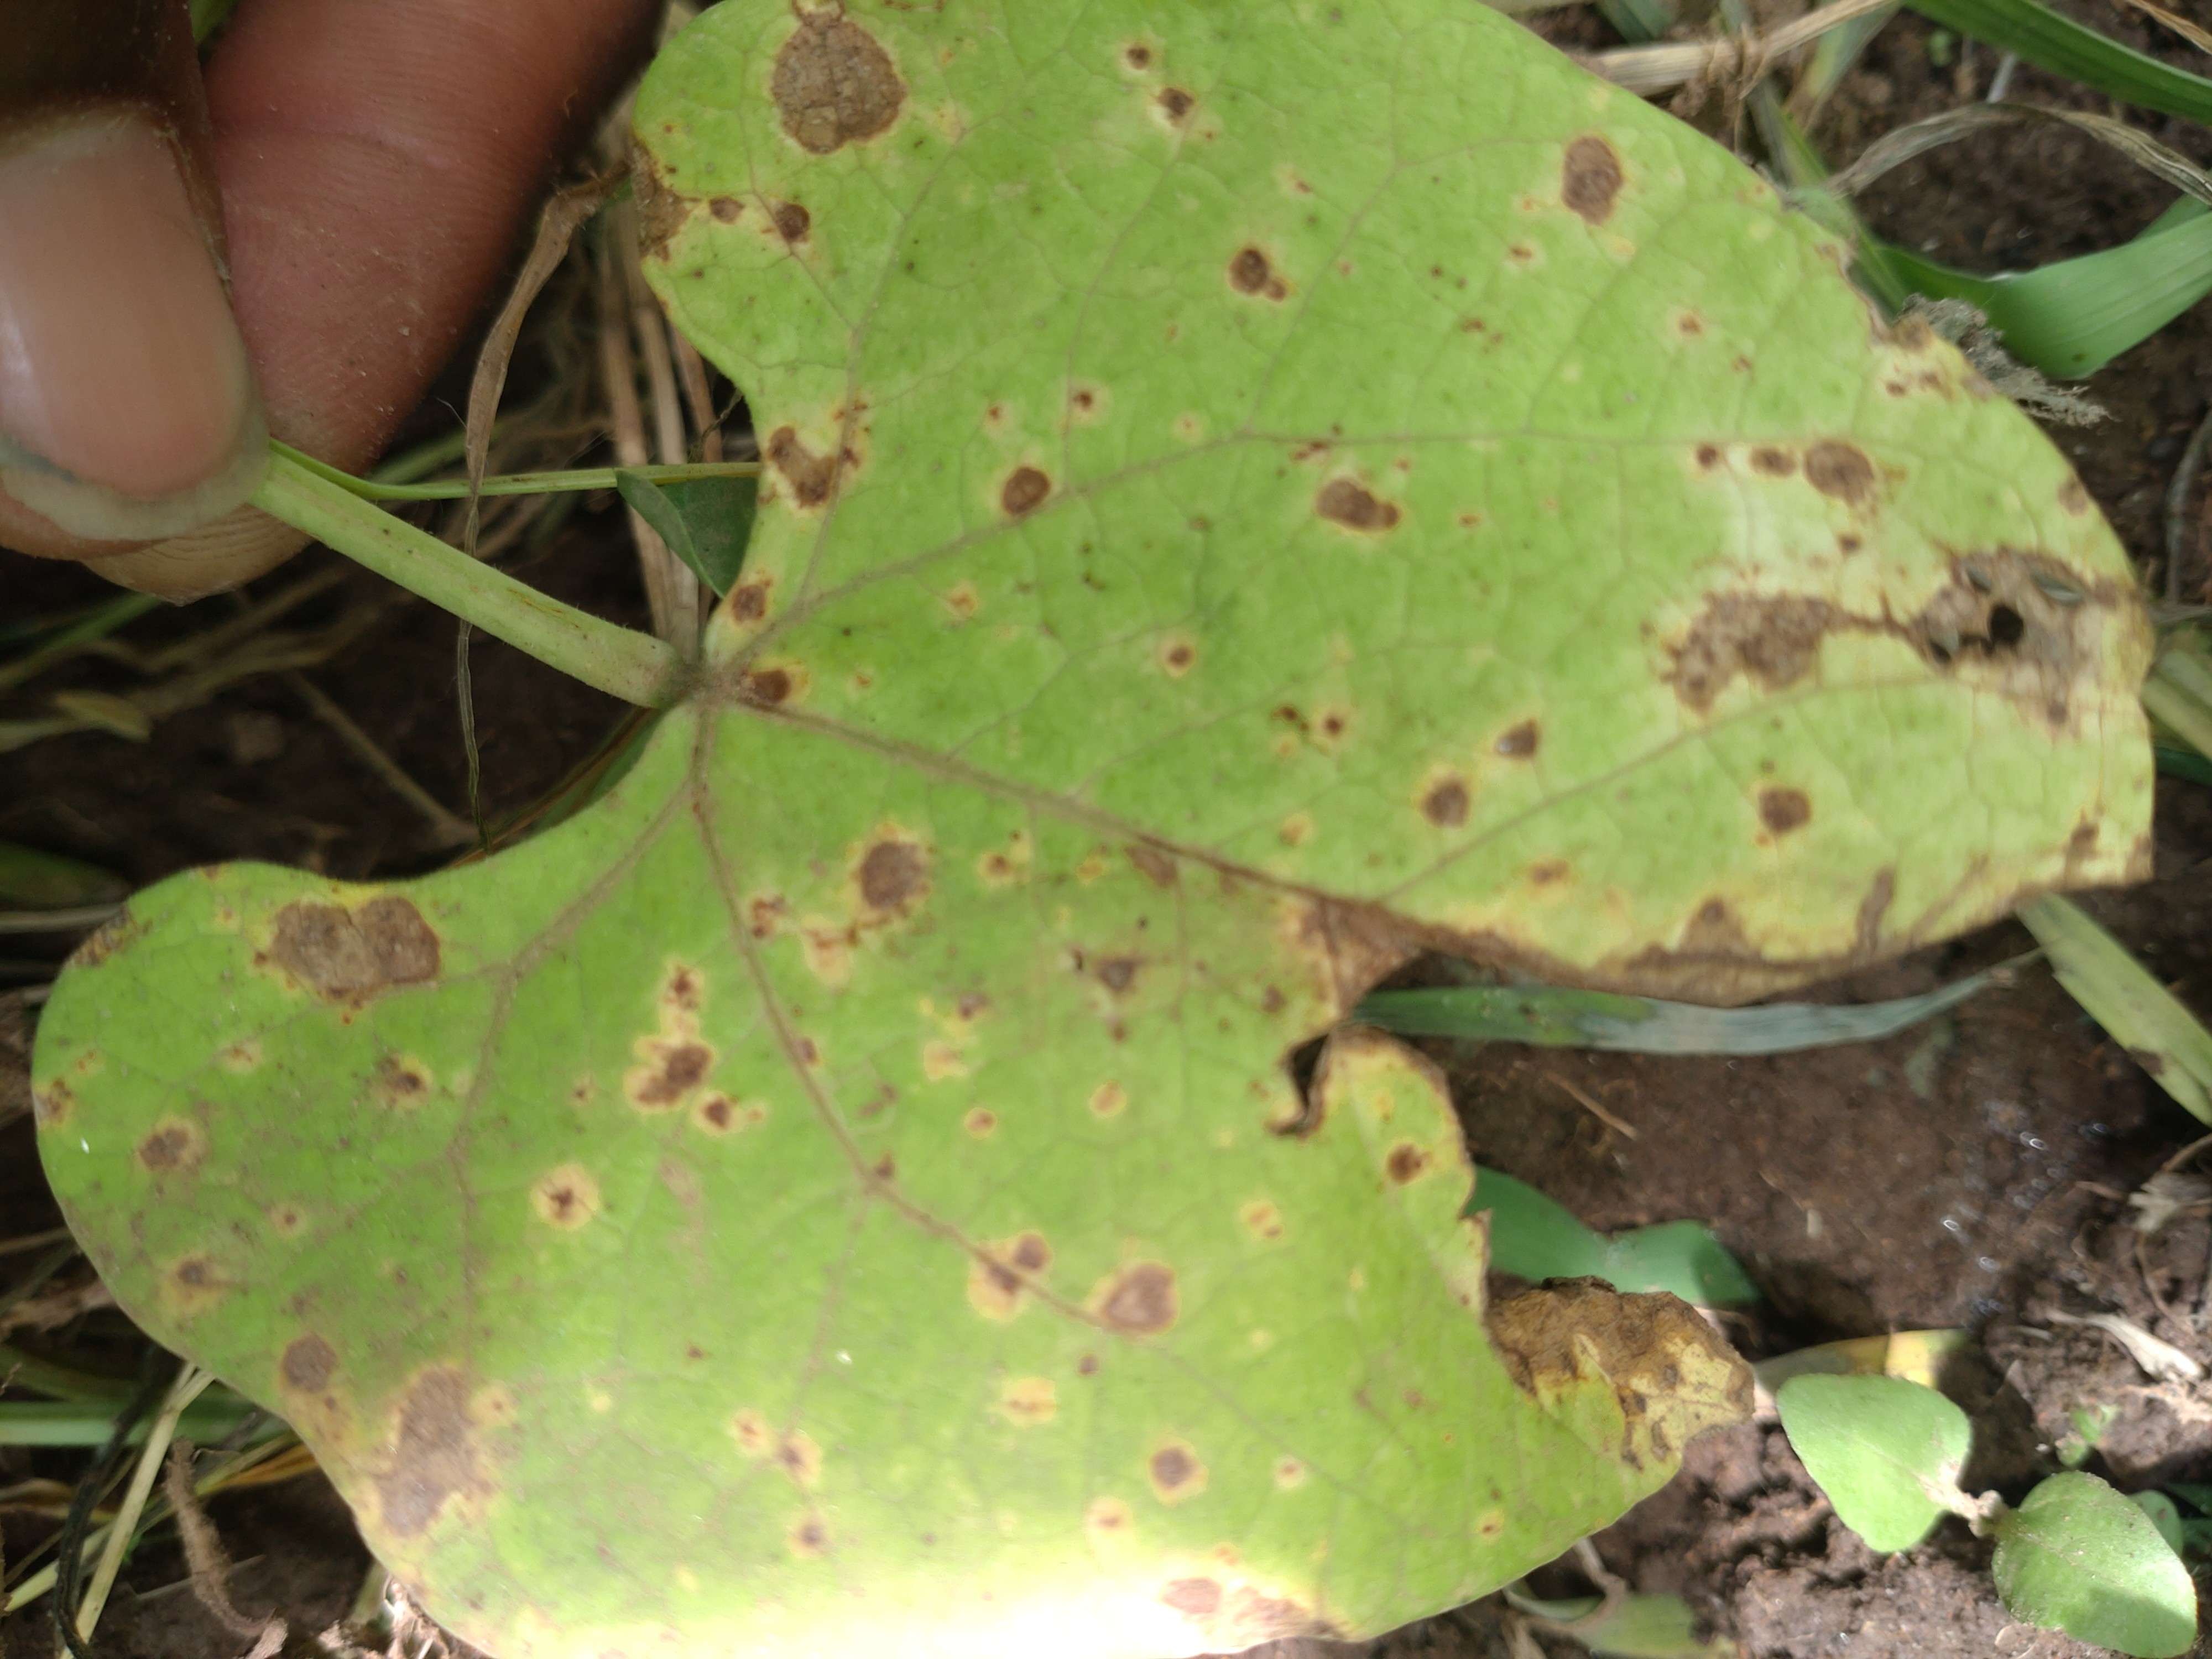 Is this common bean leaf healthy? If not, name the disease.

rust
